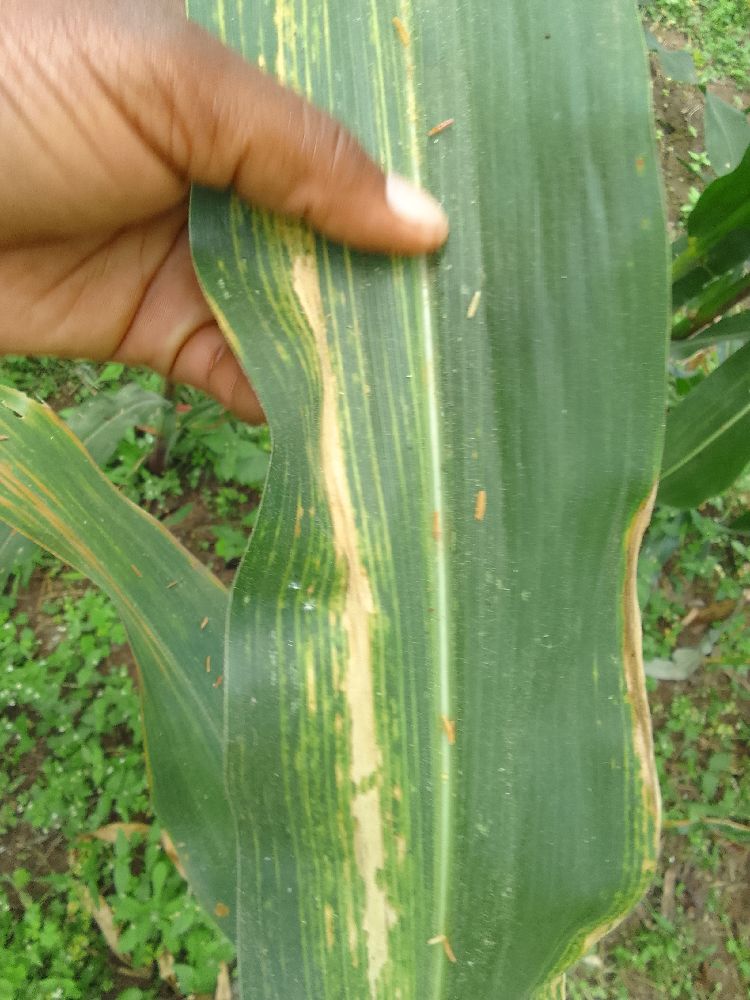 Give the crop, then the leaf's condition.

maize, maize lethal necrosis
